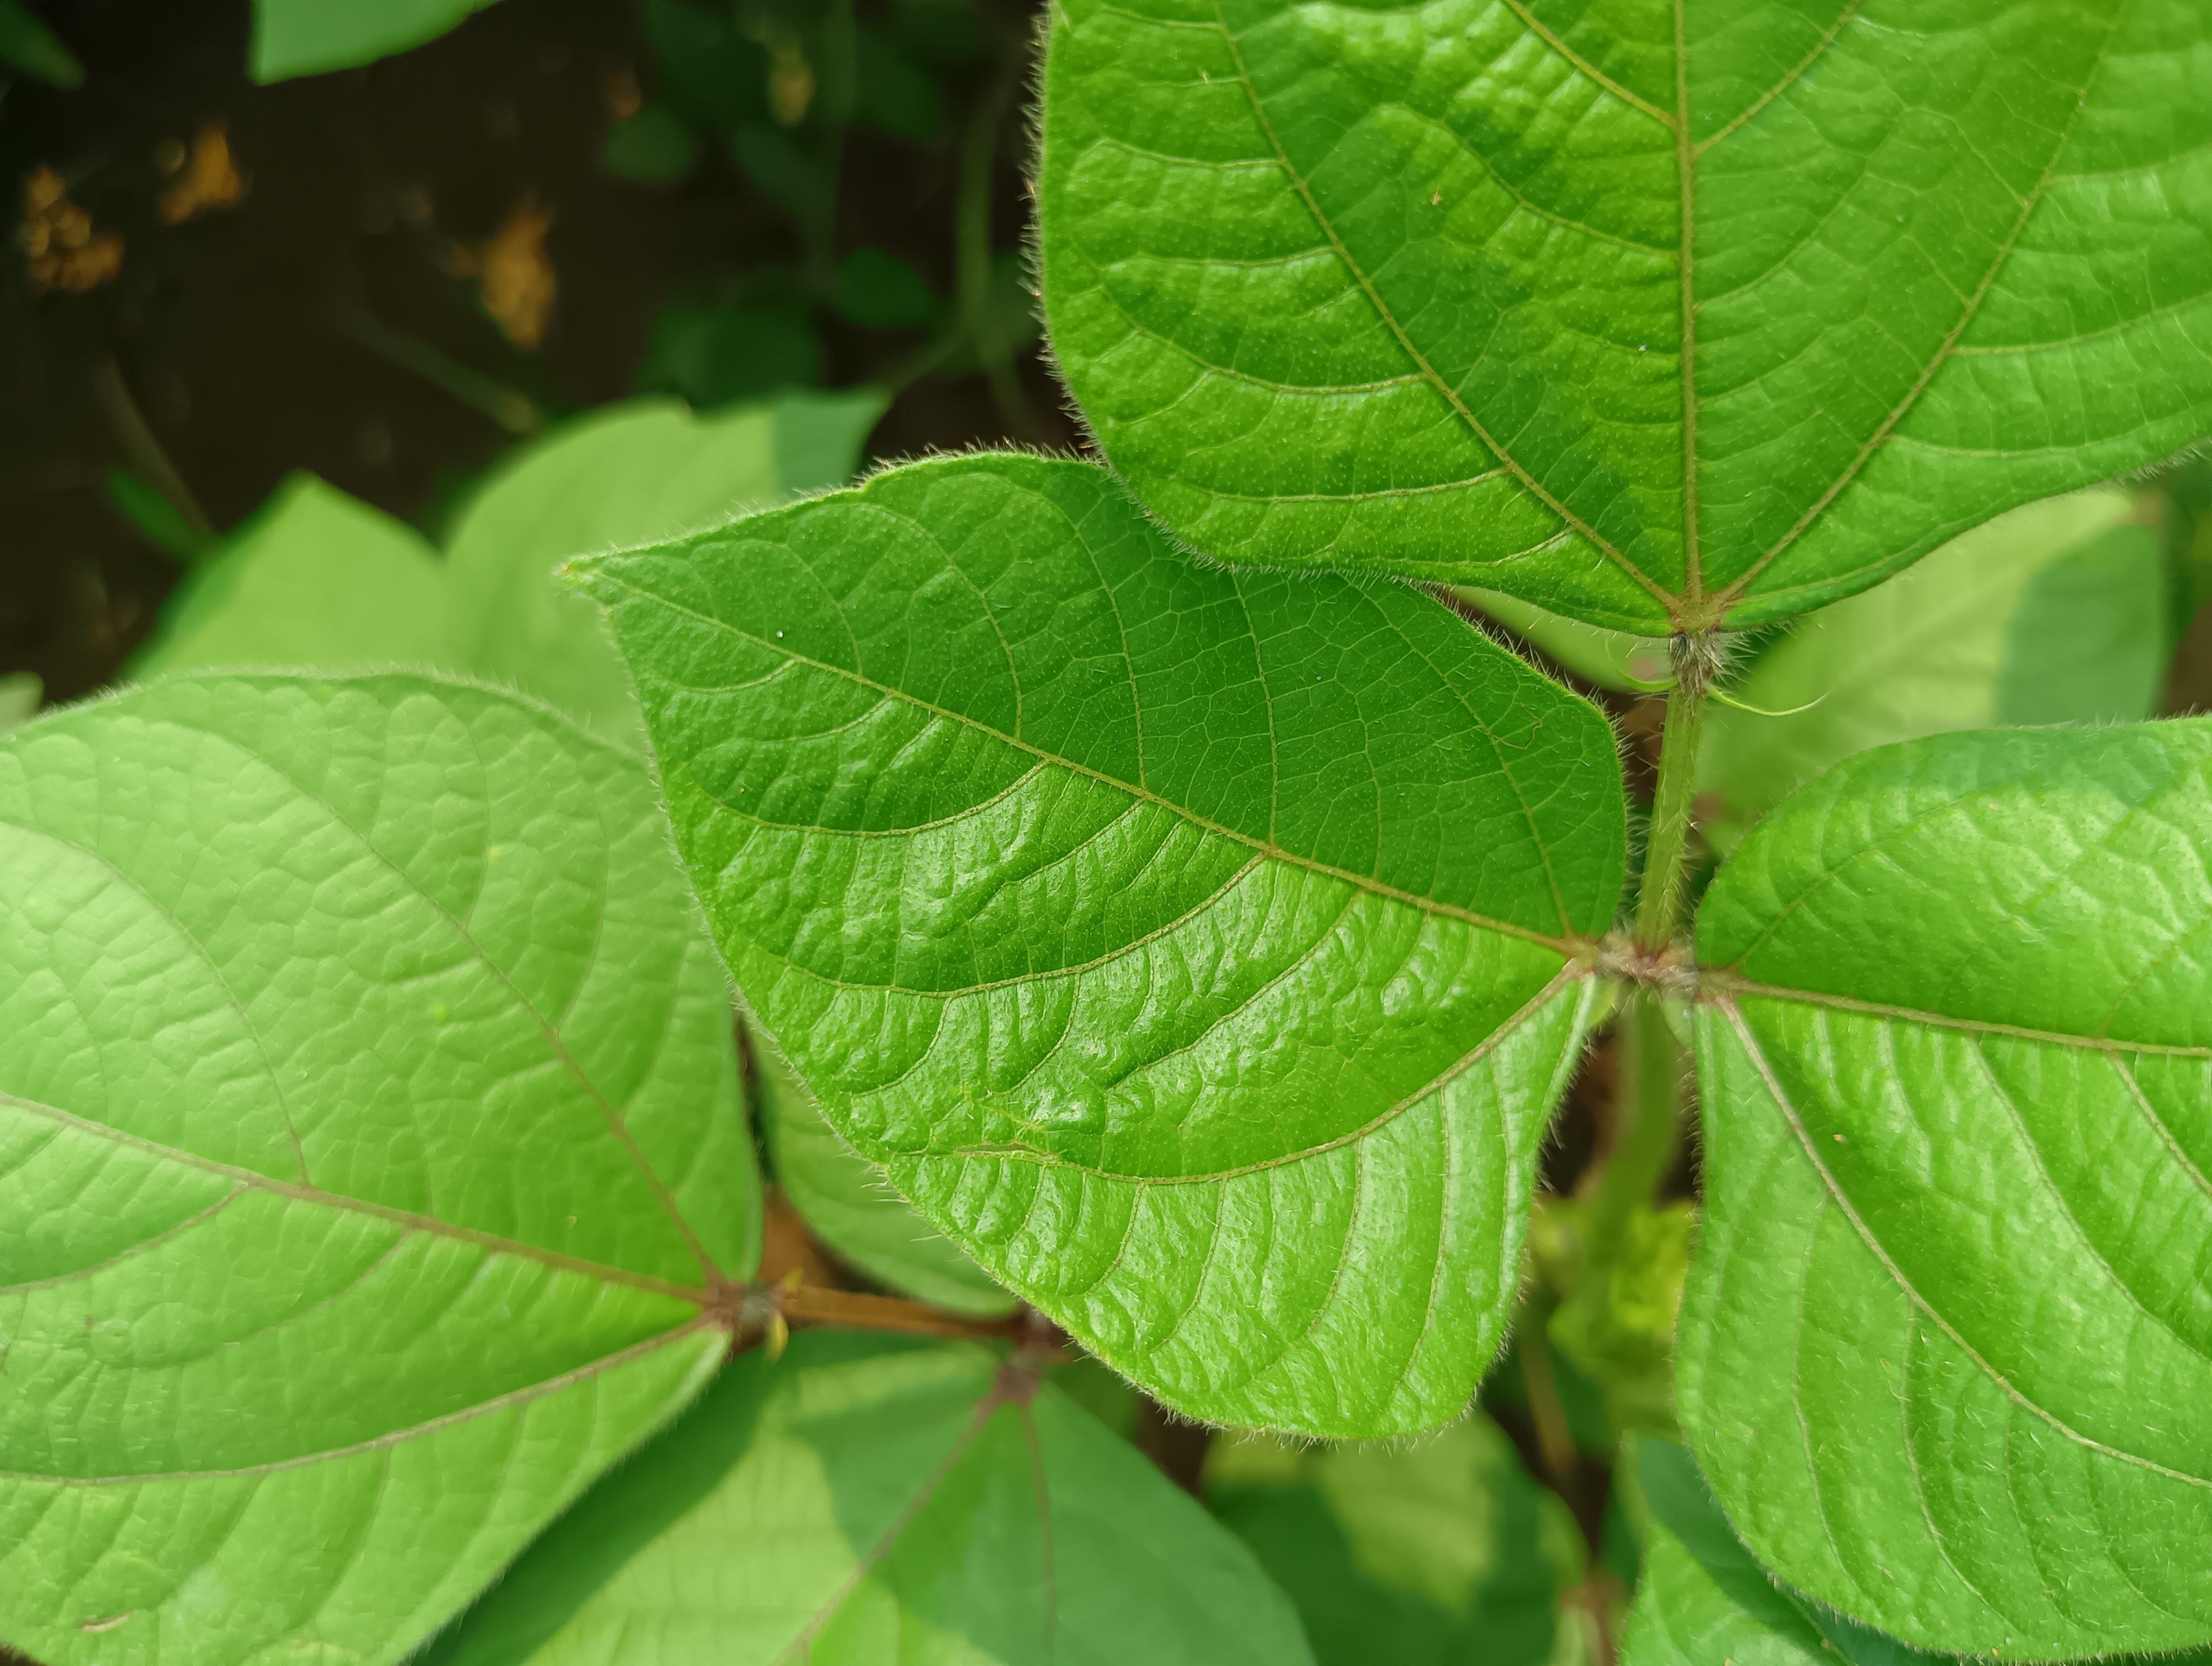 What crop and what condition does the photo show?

mungbean, healthy
